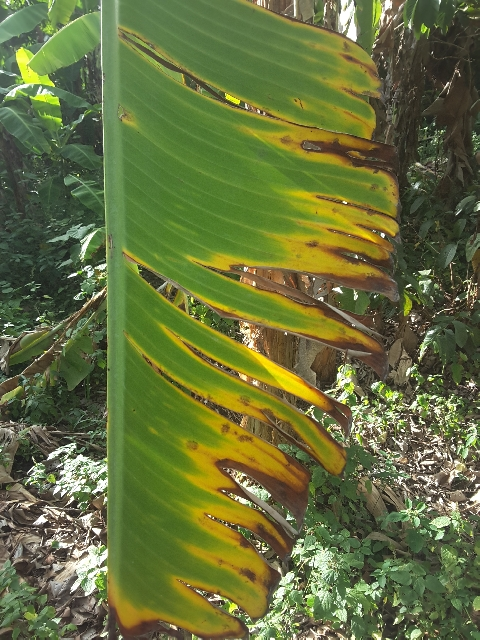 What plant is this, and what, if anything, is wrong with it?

banana, fusarium wilt race 1
